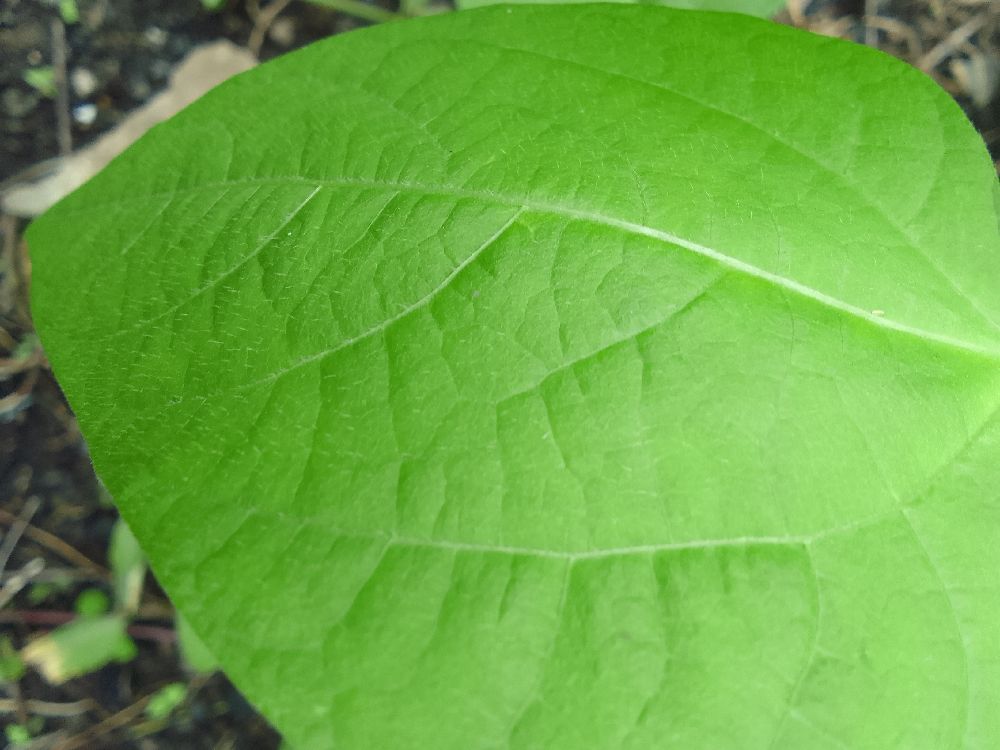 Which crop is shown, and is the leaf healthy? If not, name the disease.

common bean, healthy
